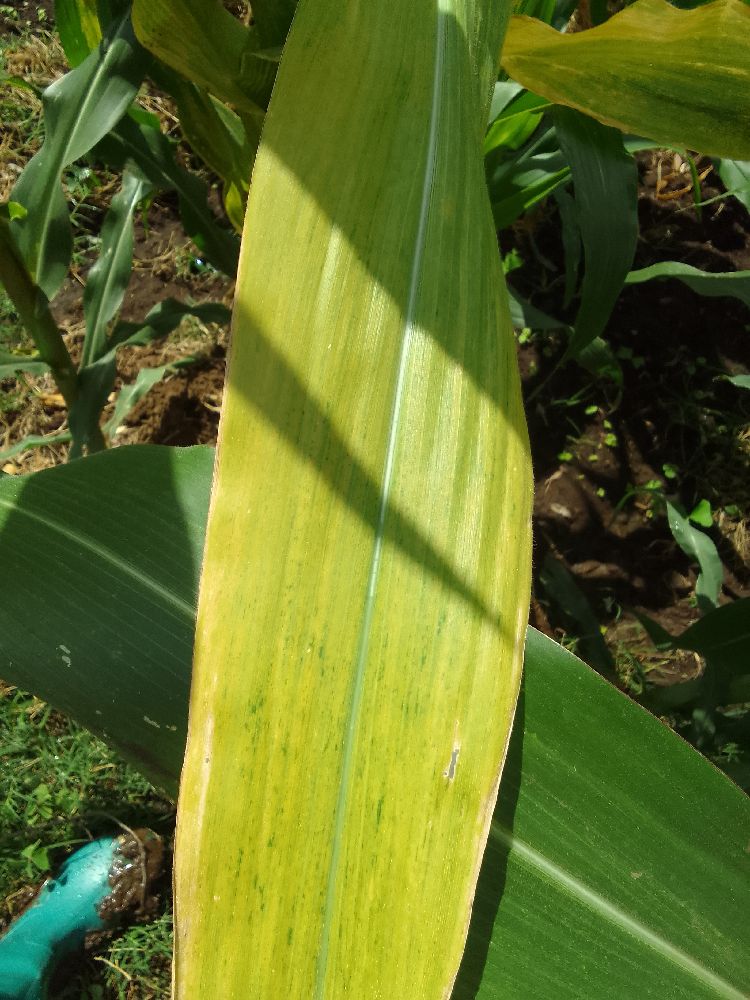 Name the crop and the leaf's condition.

maize, maize lethal necrosis
